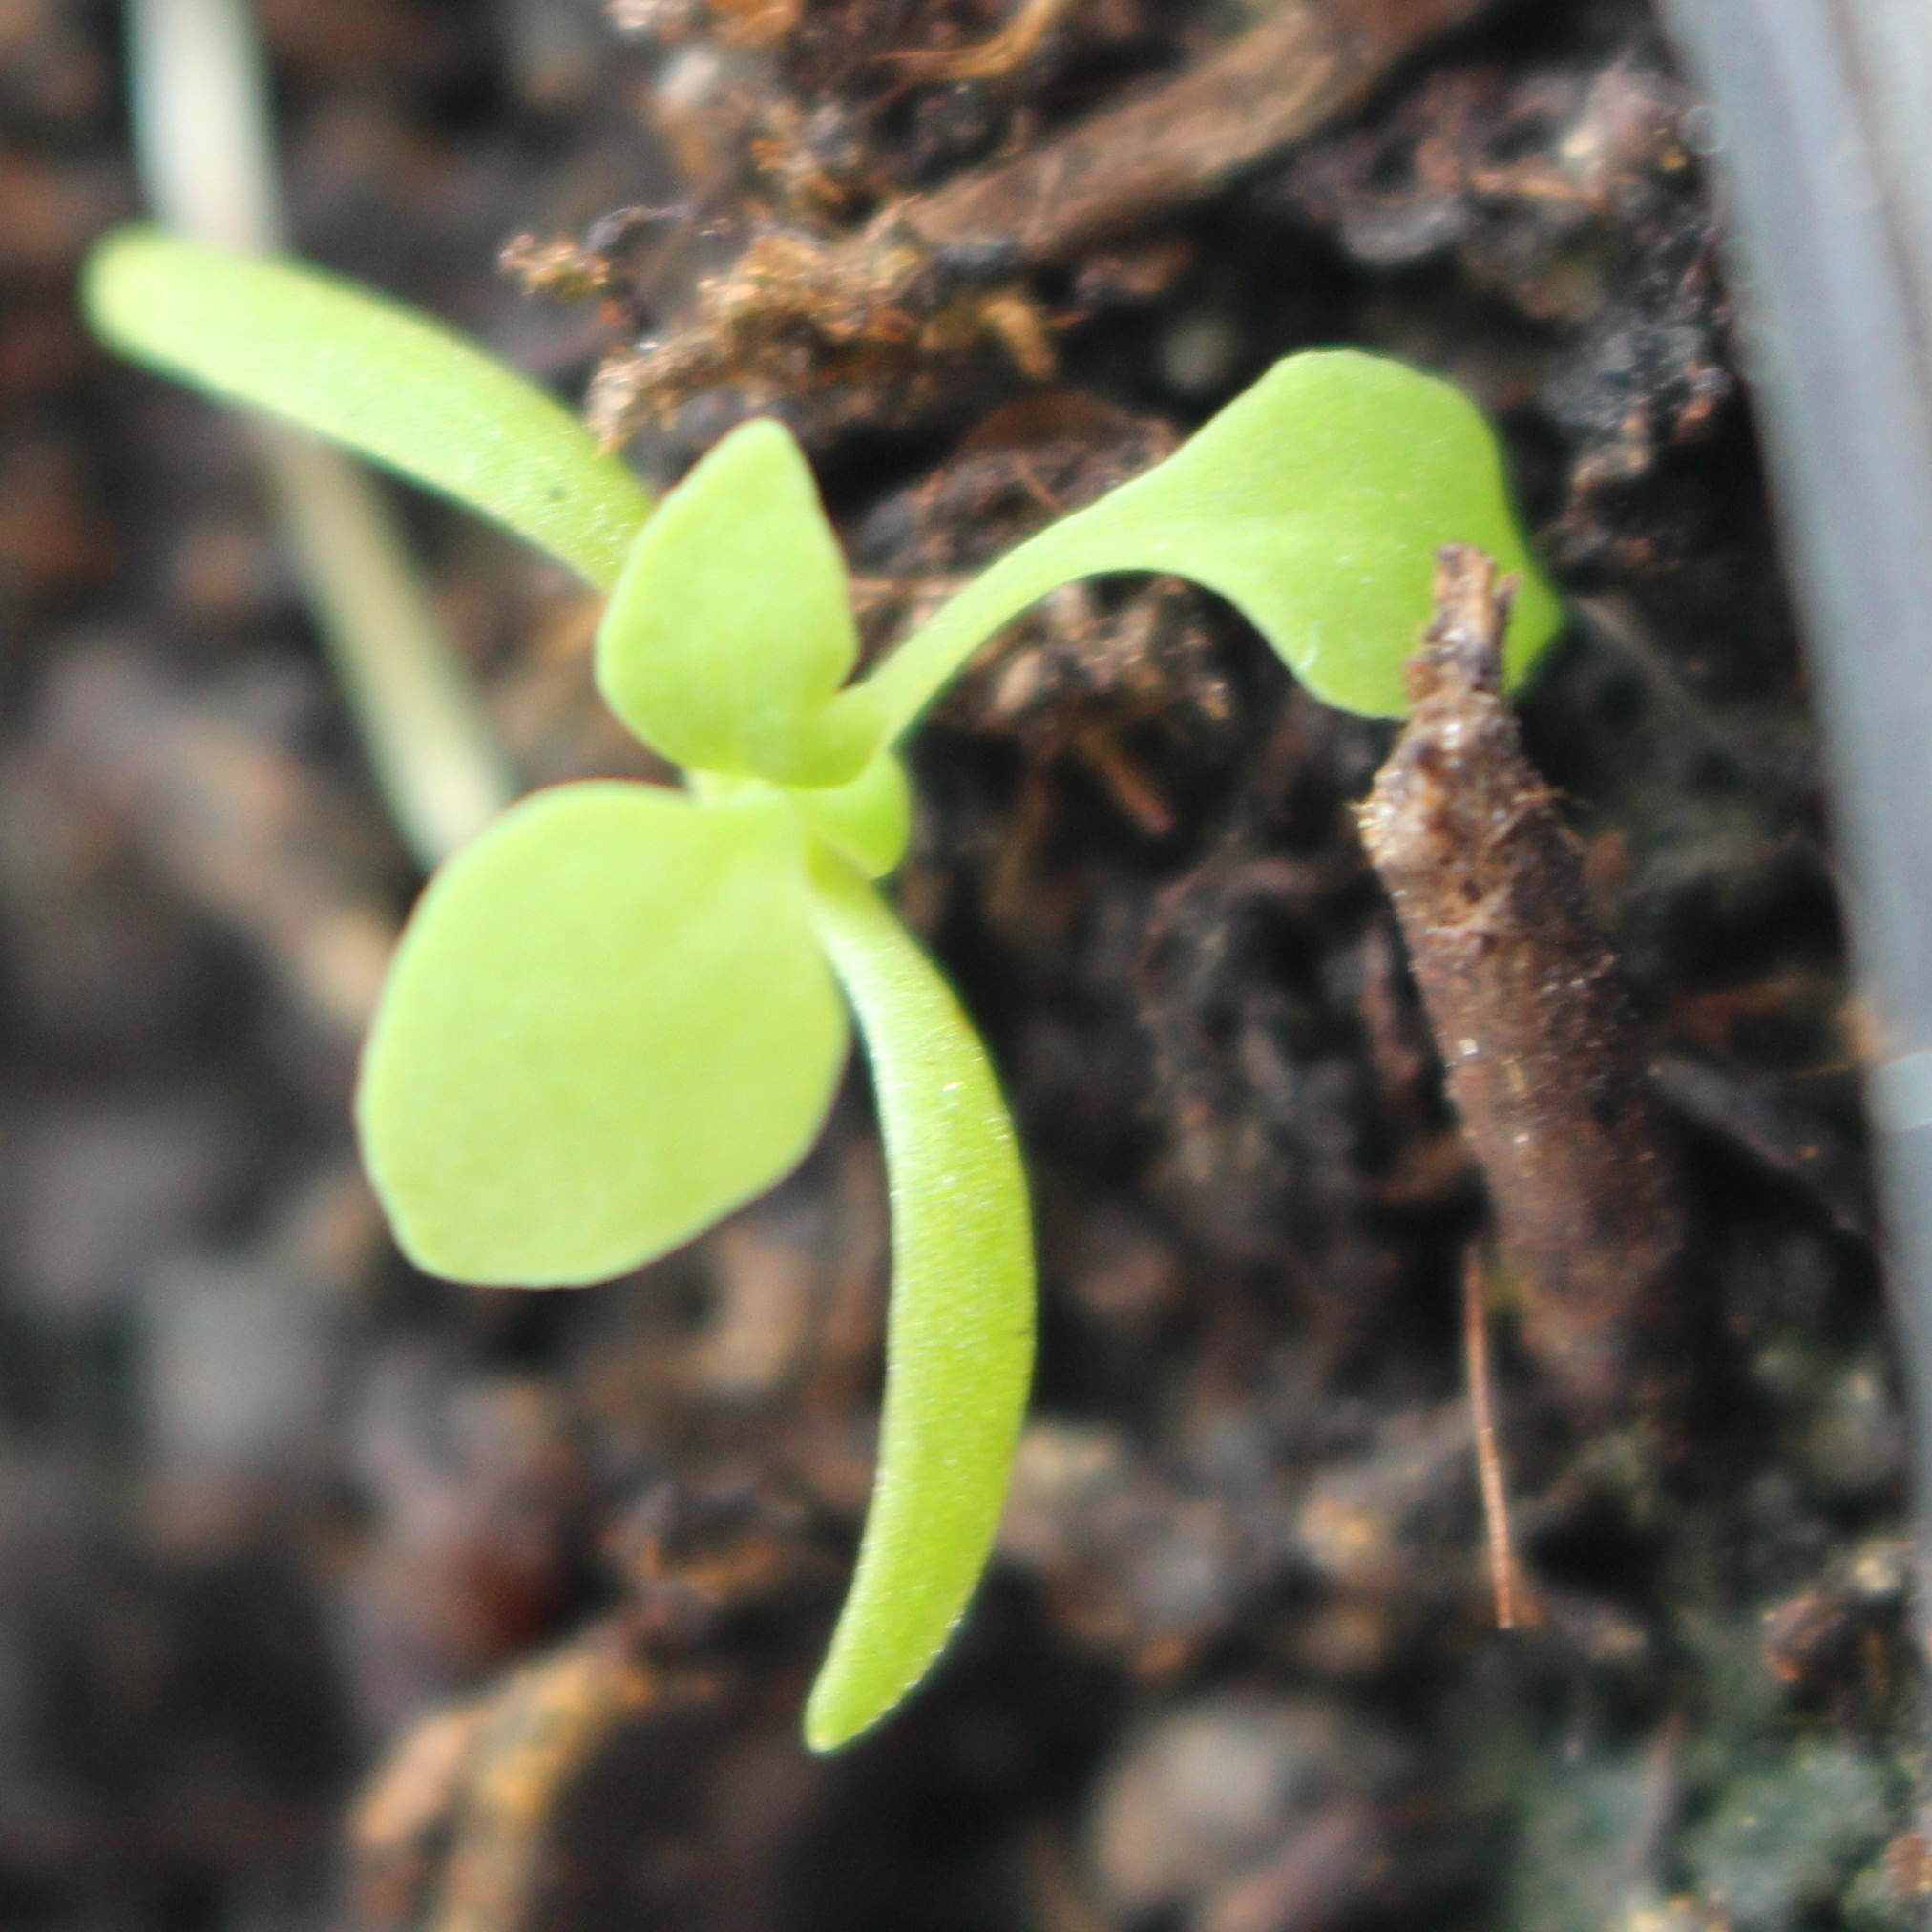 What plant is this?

Papaver rhoeas
